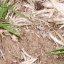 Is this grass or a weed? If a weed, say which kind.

grass
